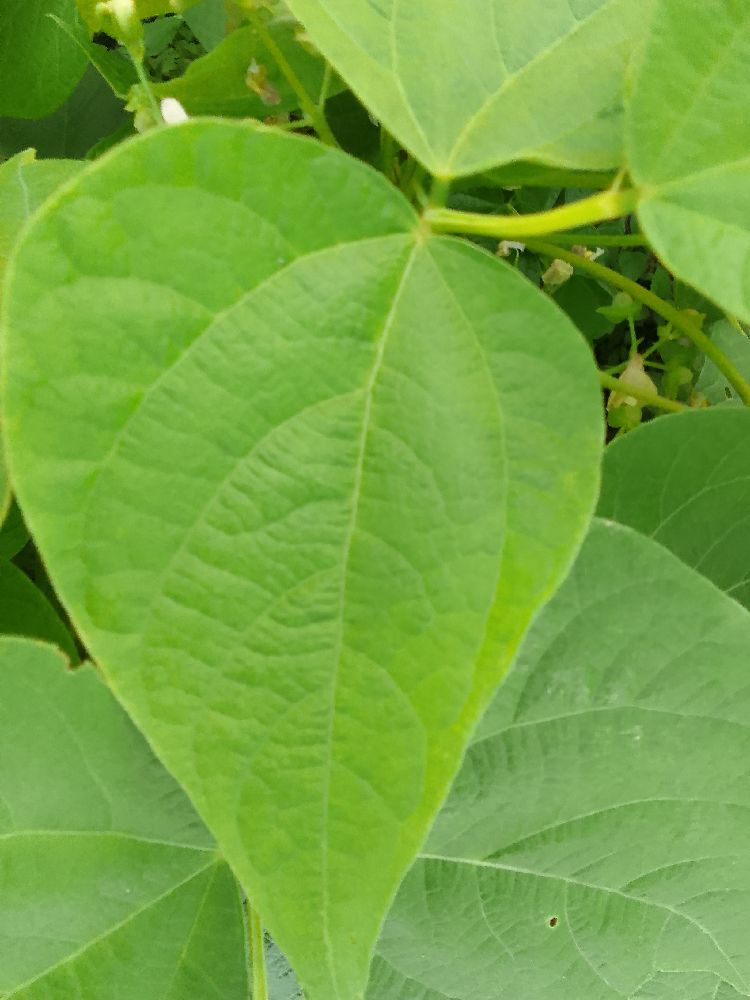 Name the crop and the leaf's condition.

common bean, healthy
